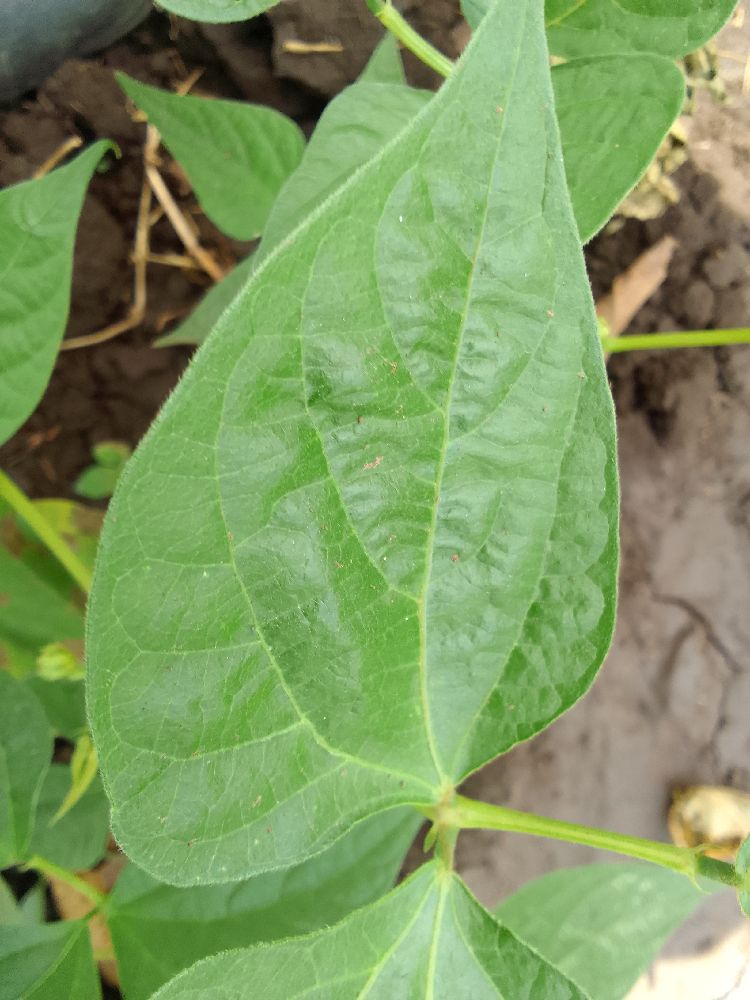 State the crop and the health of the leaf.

common bean, healthy
